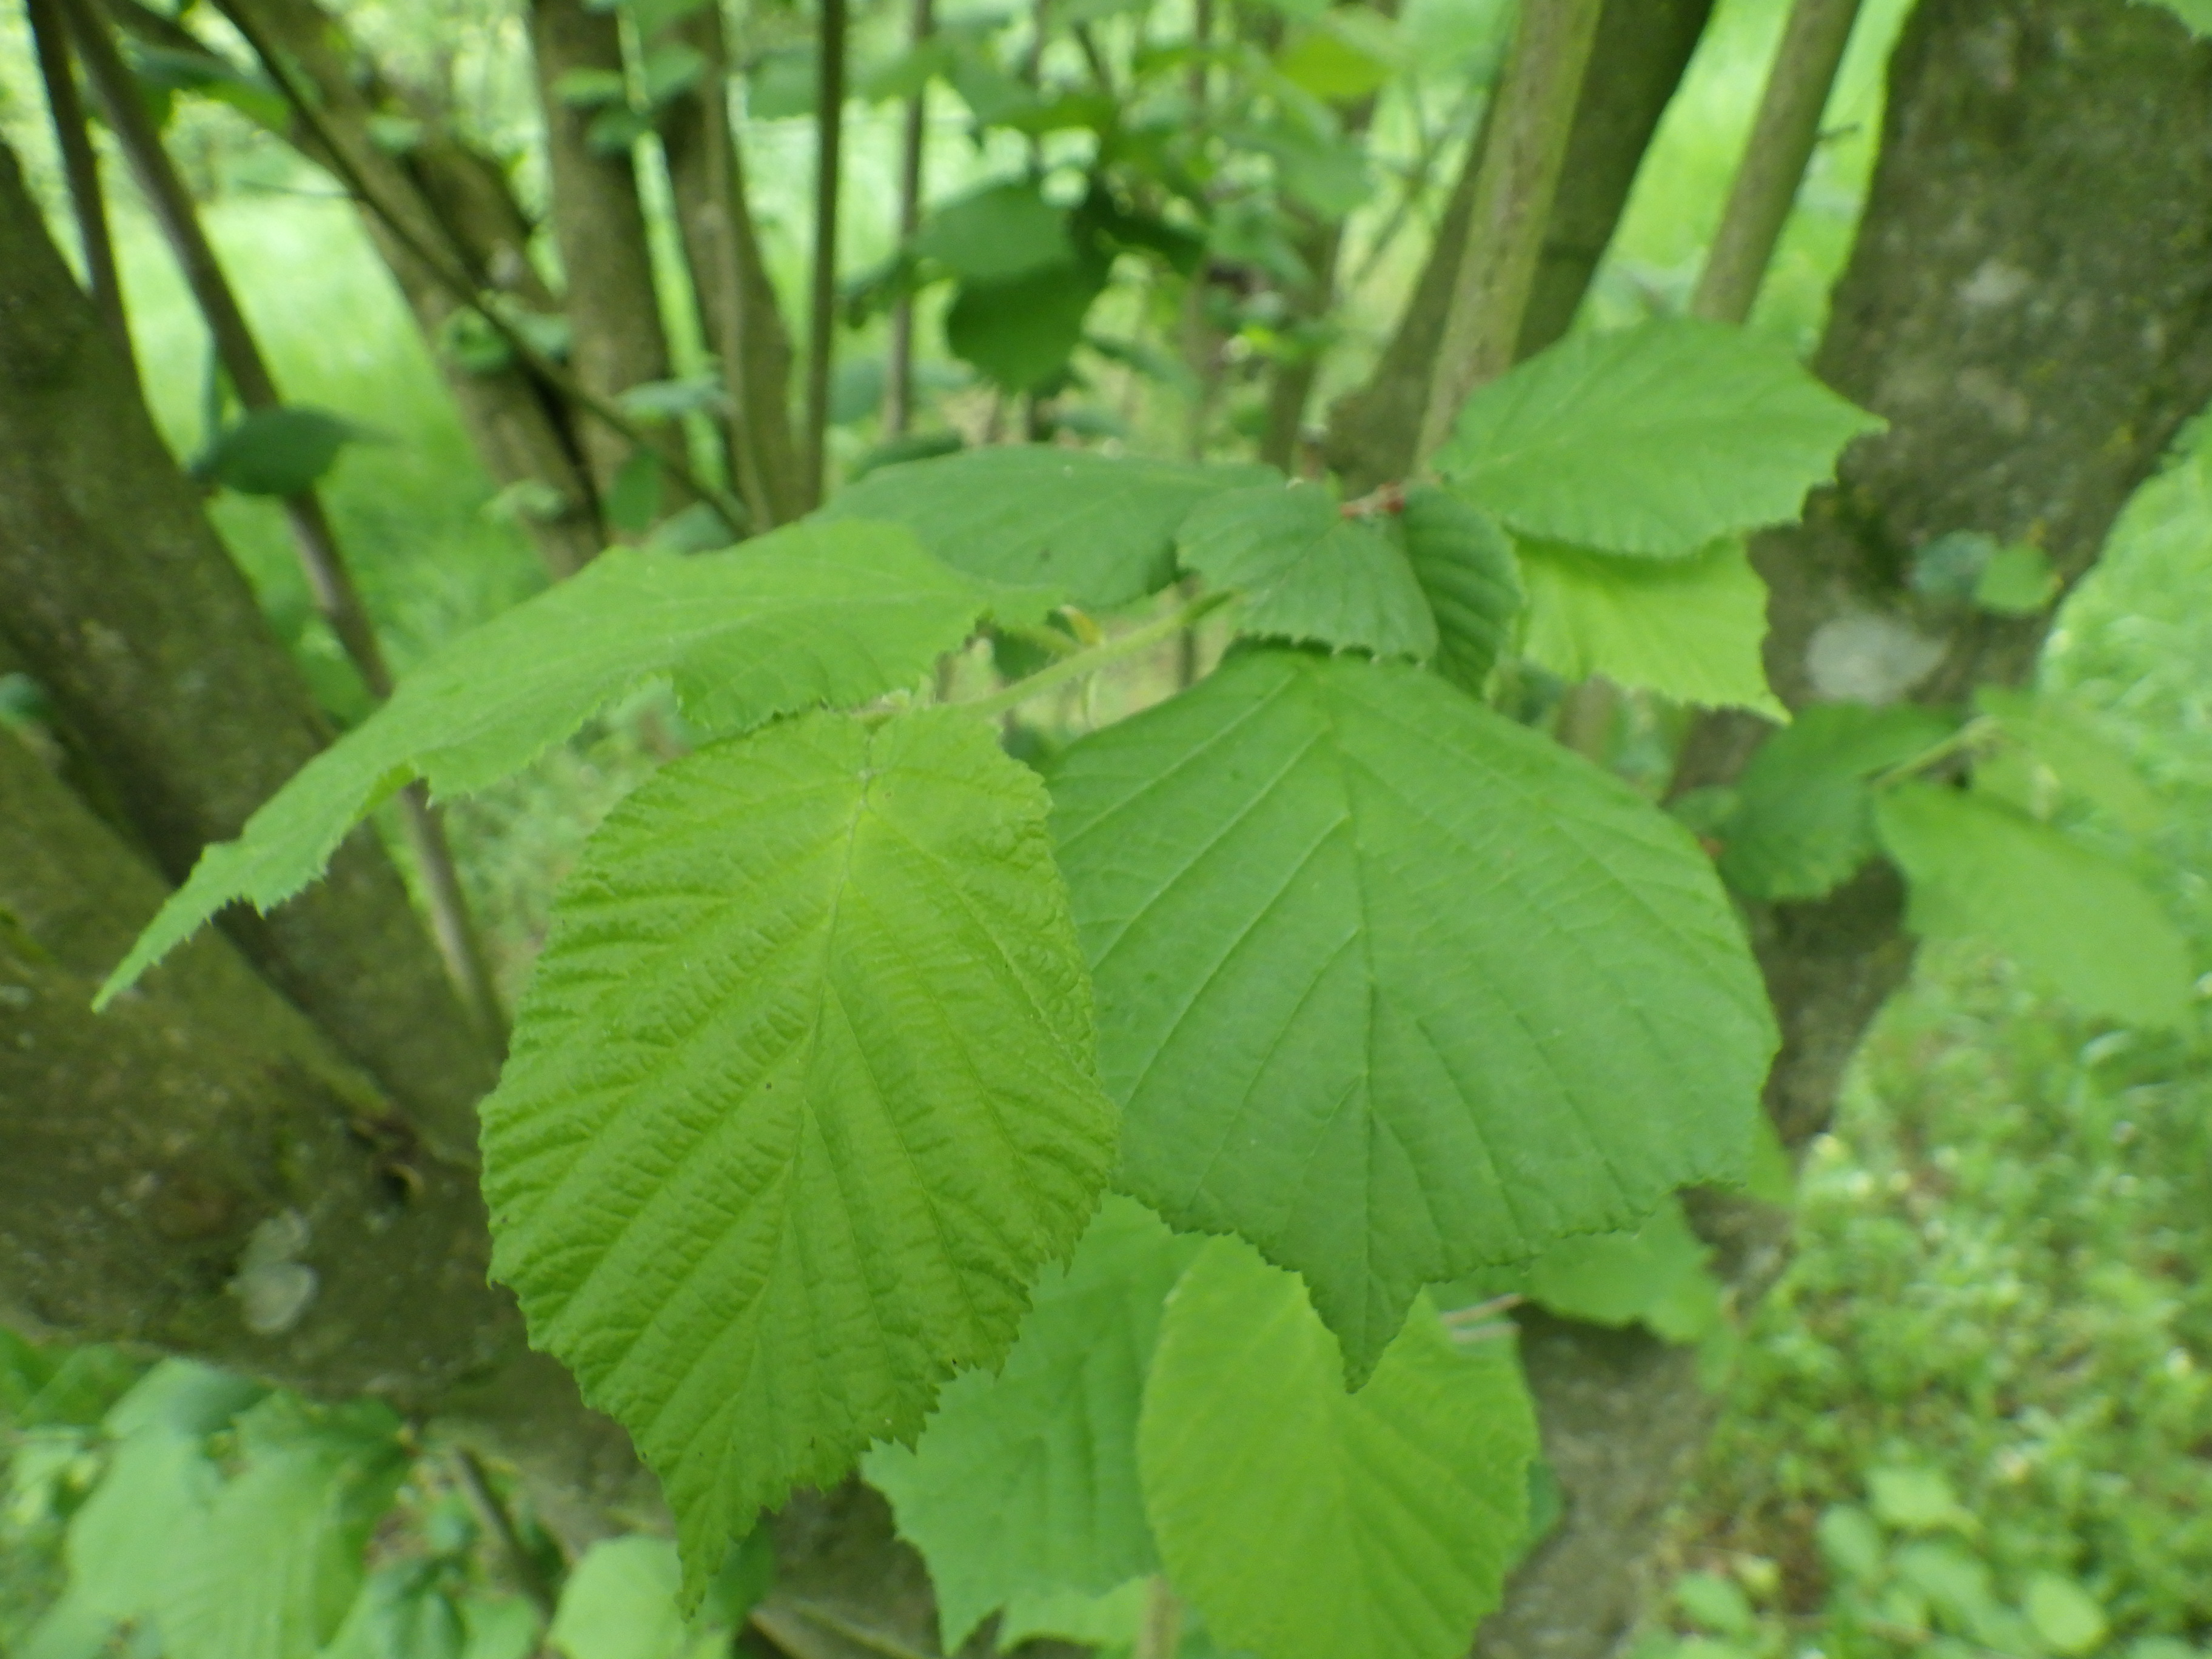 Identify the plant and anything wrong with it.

hazel, healthy
